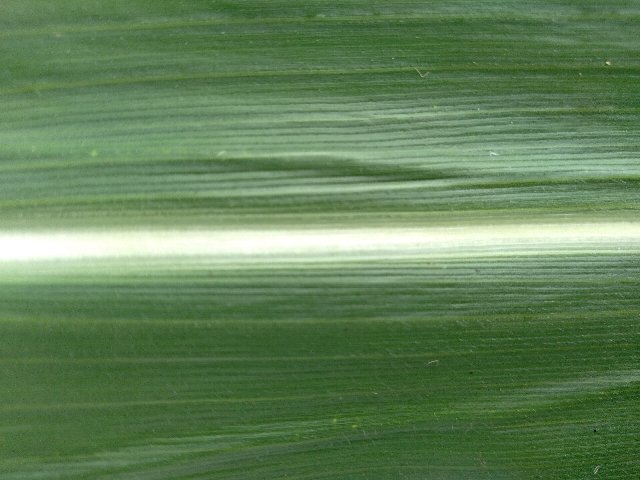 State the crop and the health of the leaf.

maize, healthy
